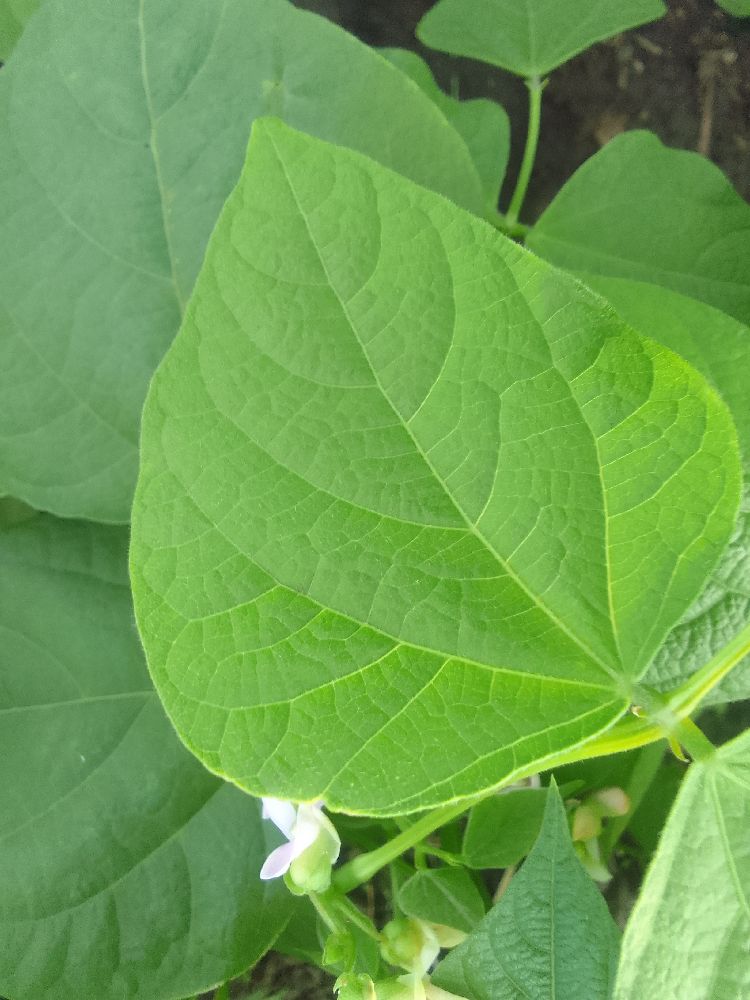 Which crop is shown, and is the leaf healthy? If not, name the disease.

common bean, healthy
